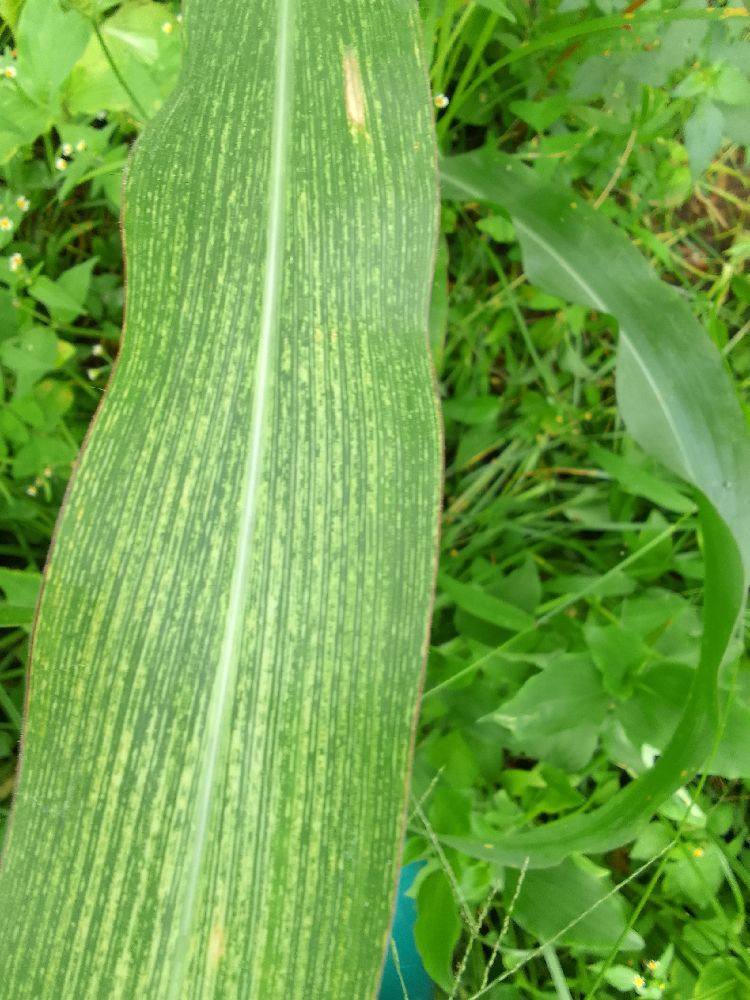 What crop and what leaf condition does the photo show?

maize, maize streak virus
